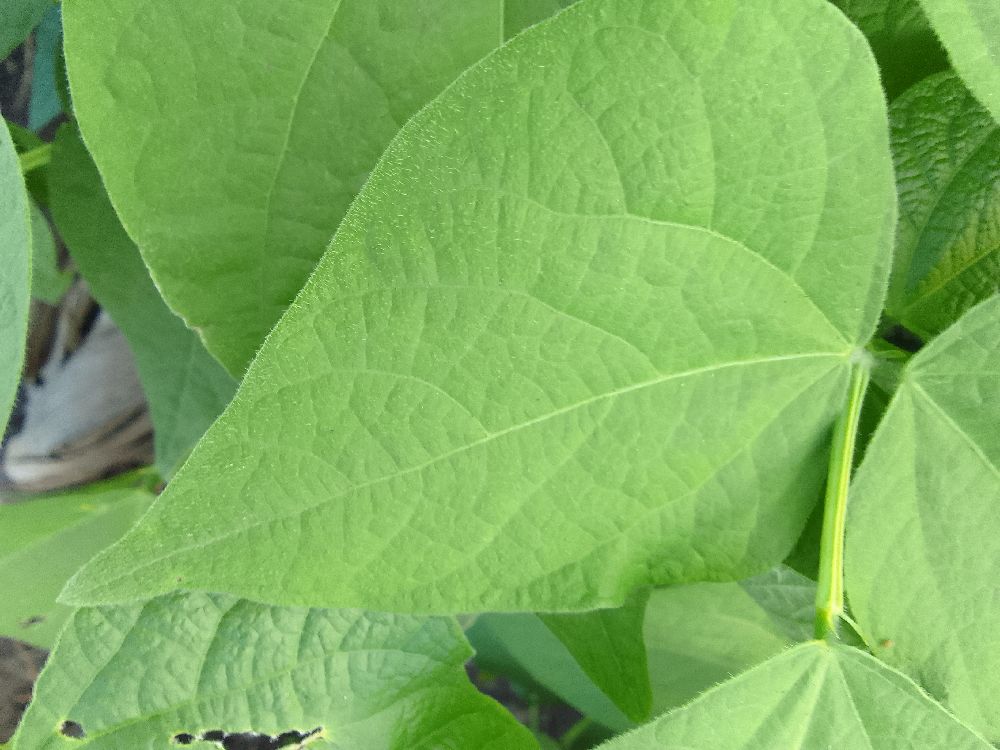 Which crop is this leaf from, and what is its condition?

common bean, healthy
